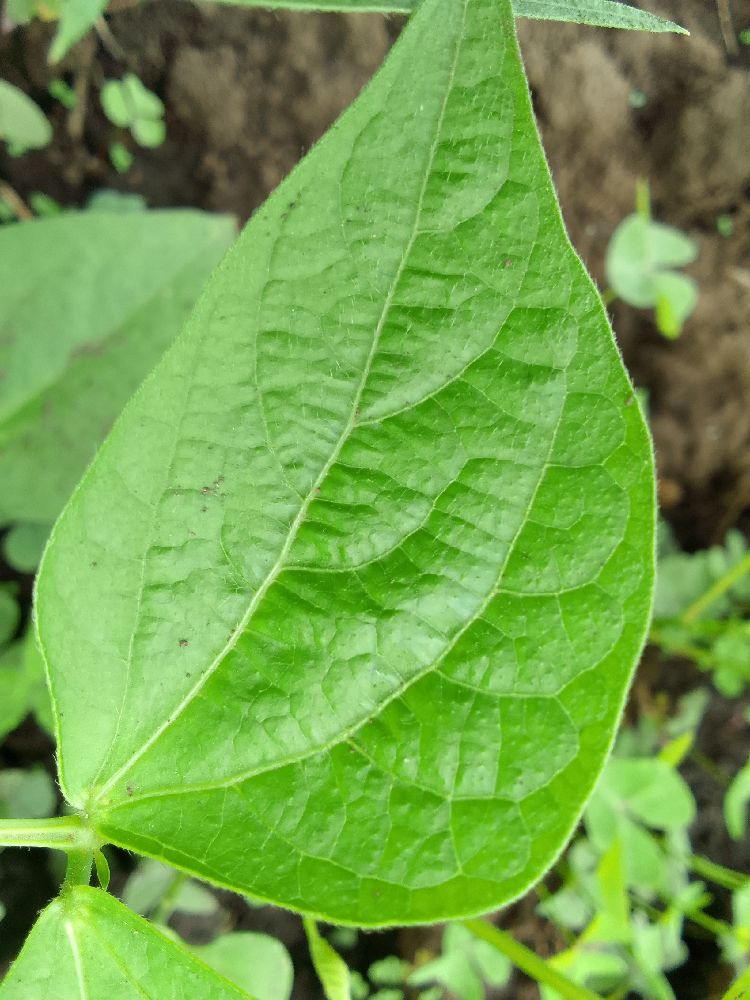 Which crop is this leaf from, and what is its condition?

common bean, healthy
